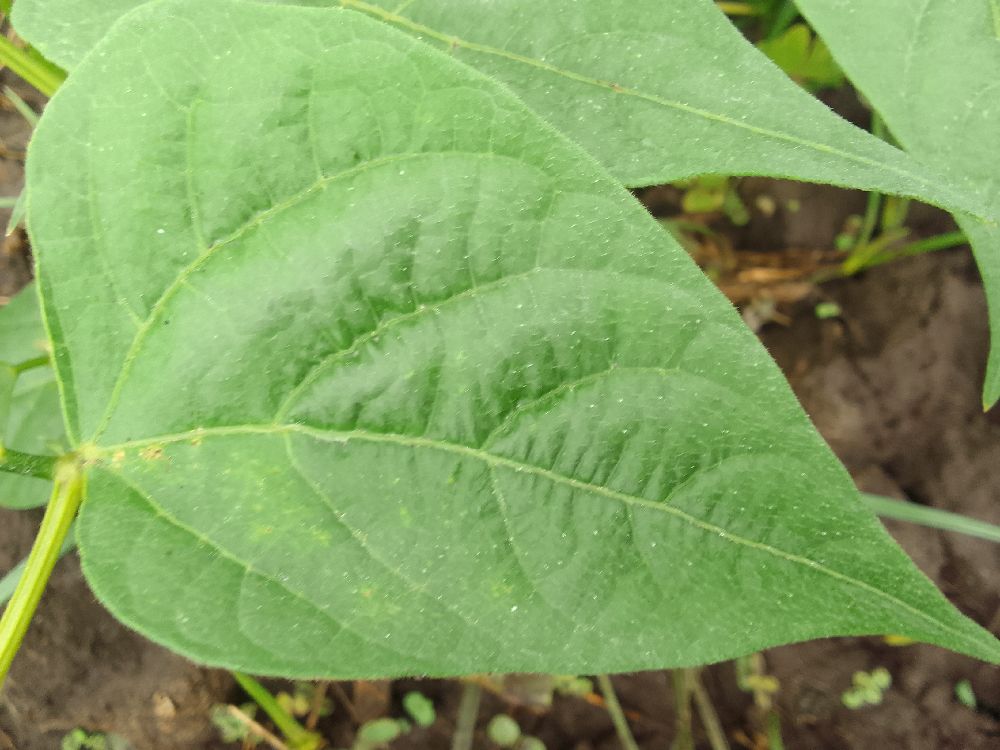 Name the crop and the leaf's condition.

common bean, healthy
